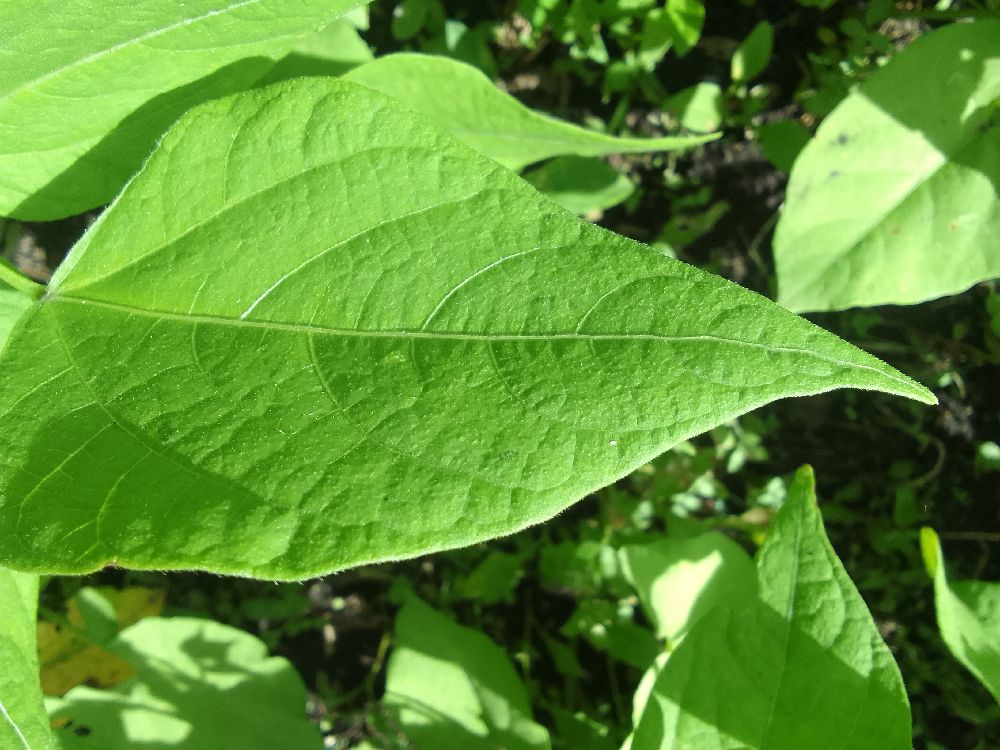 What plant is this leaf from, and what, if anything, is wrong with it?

common bean, healthy
